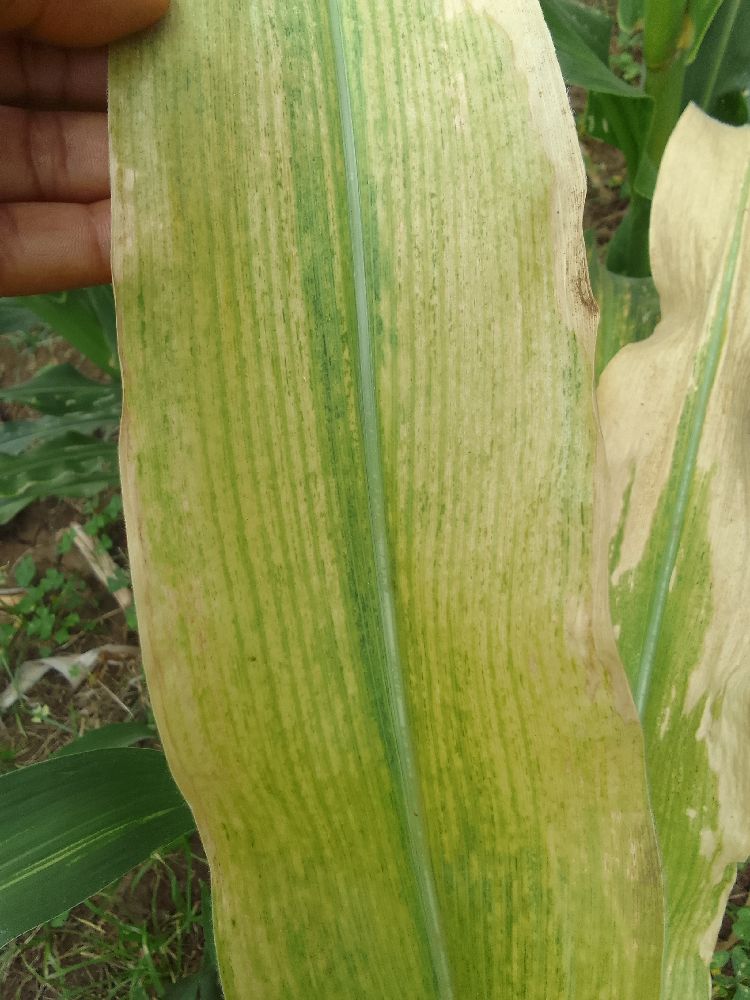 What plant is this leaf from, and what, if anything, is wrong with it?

maize, maize lethal necrosis
